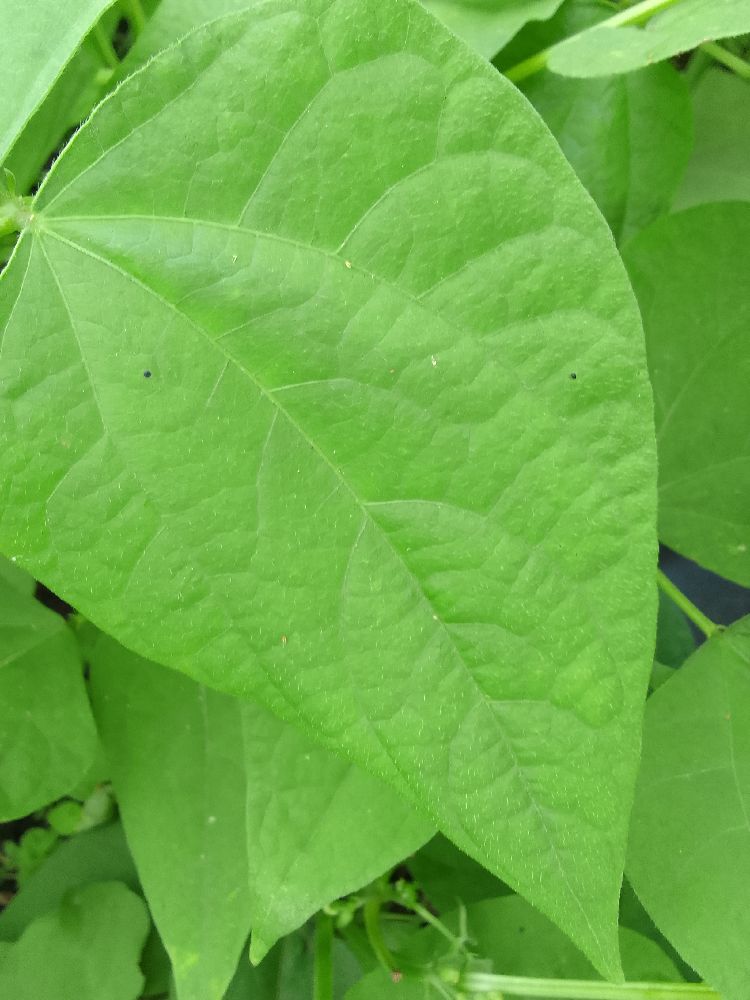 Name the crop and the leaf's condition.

common bean, healthy
